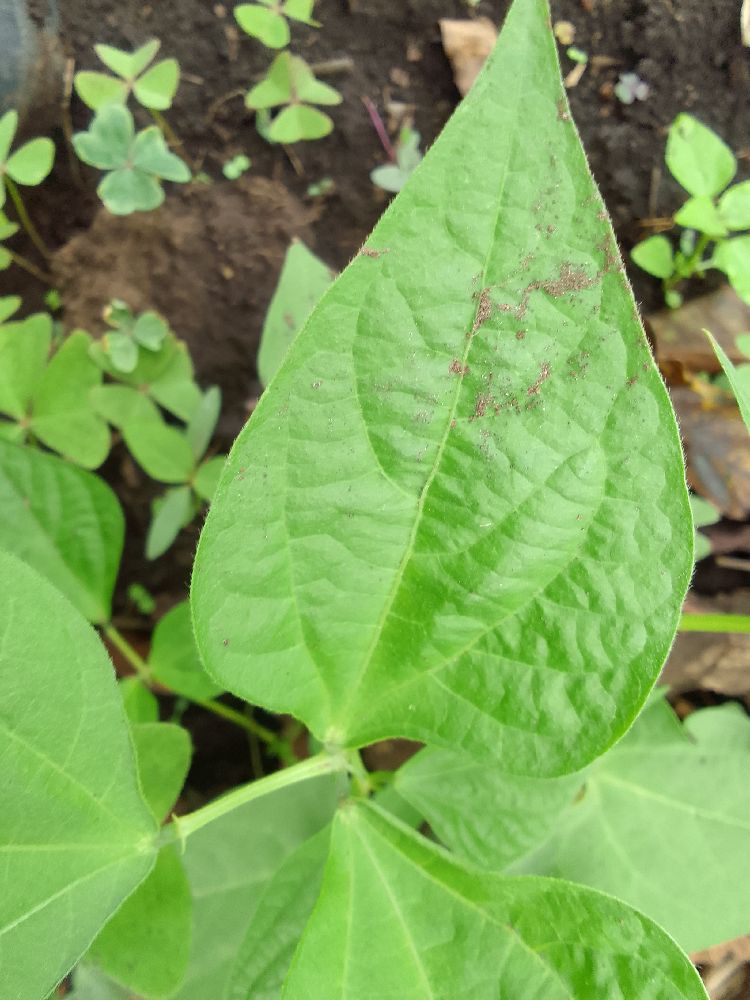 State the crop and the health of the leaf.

common bean, healthy
